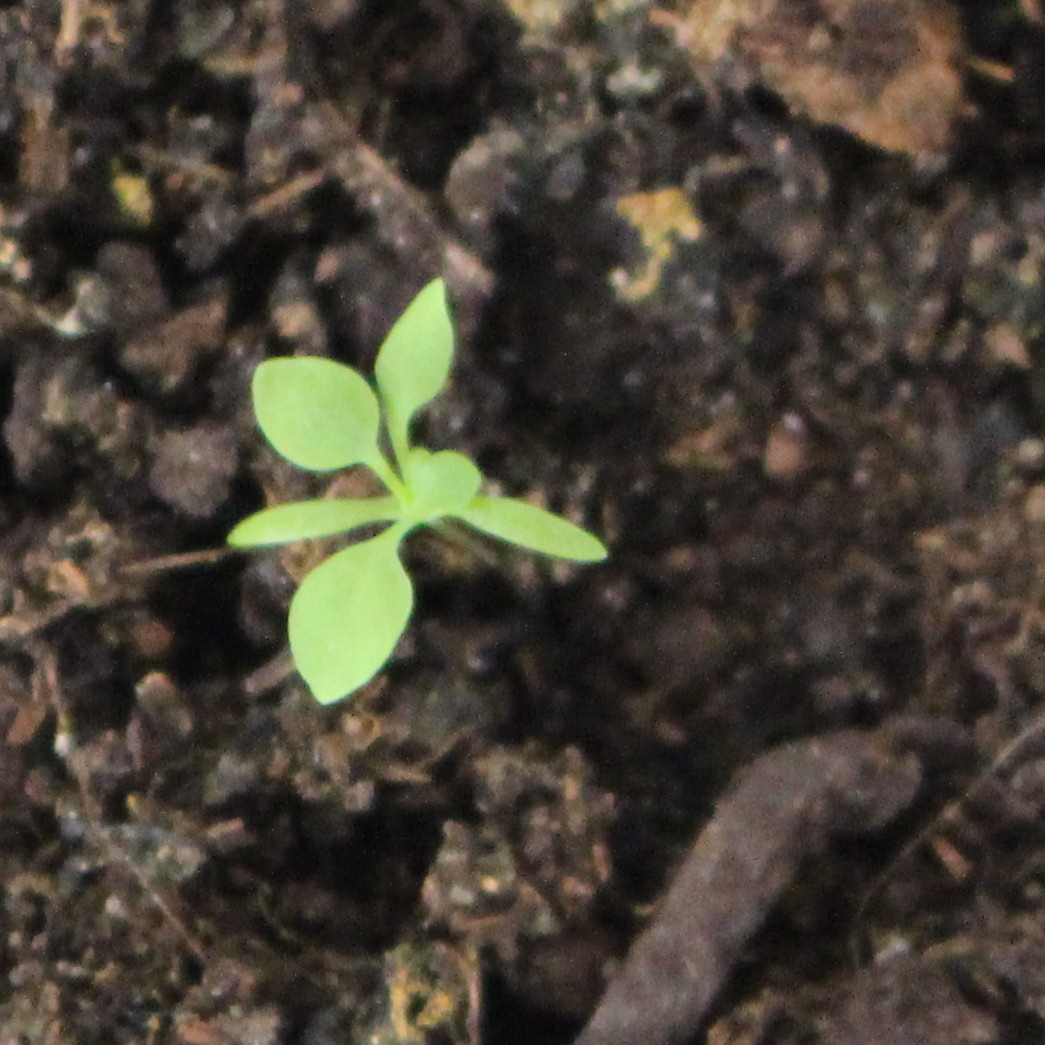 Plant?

Papaver rhoeas
